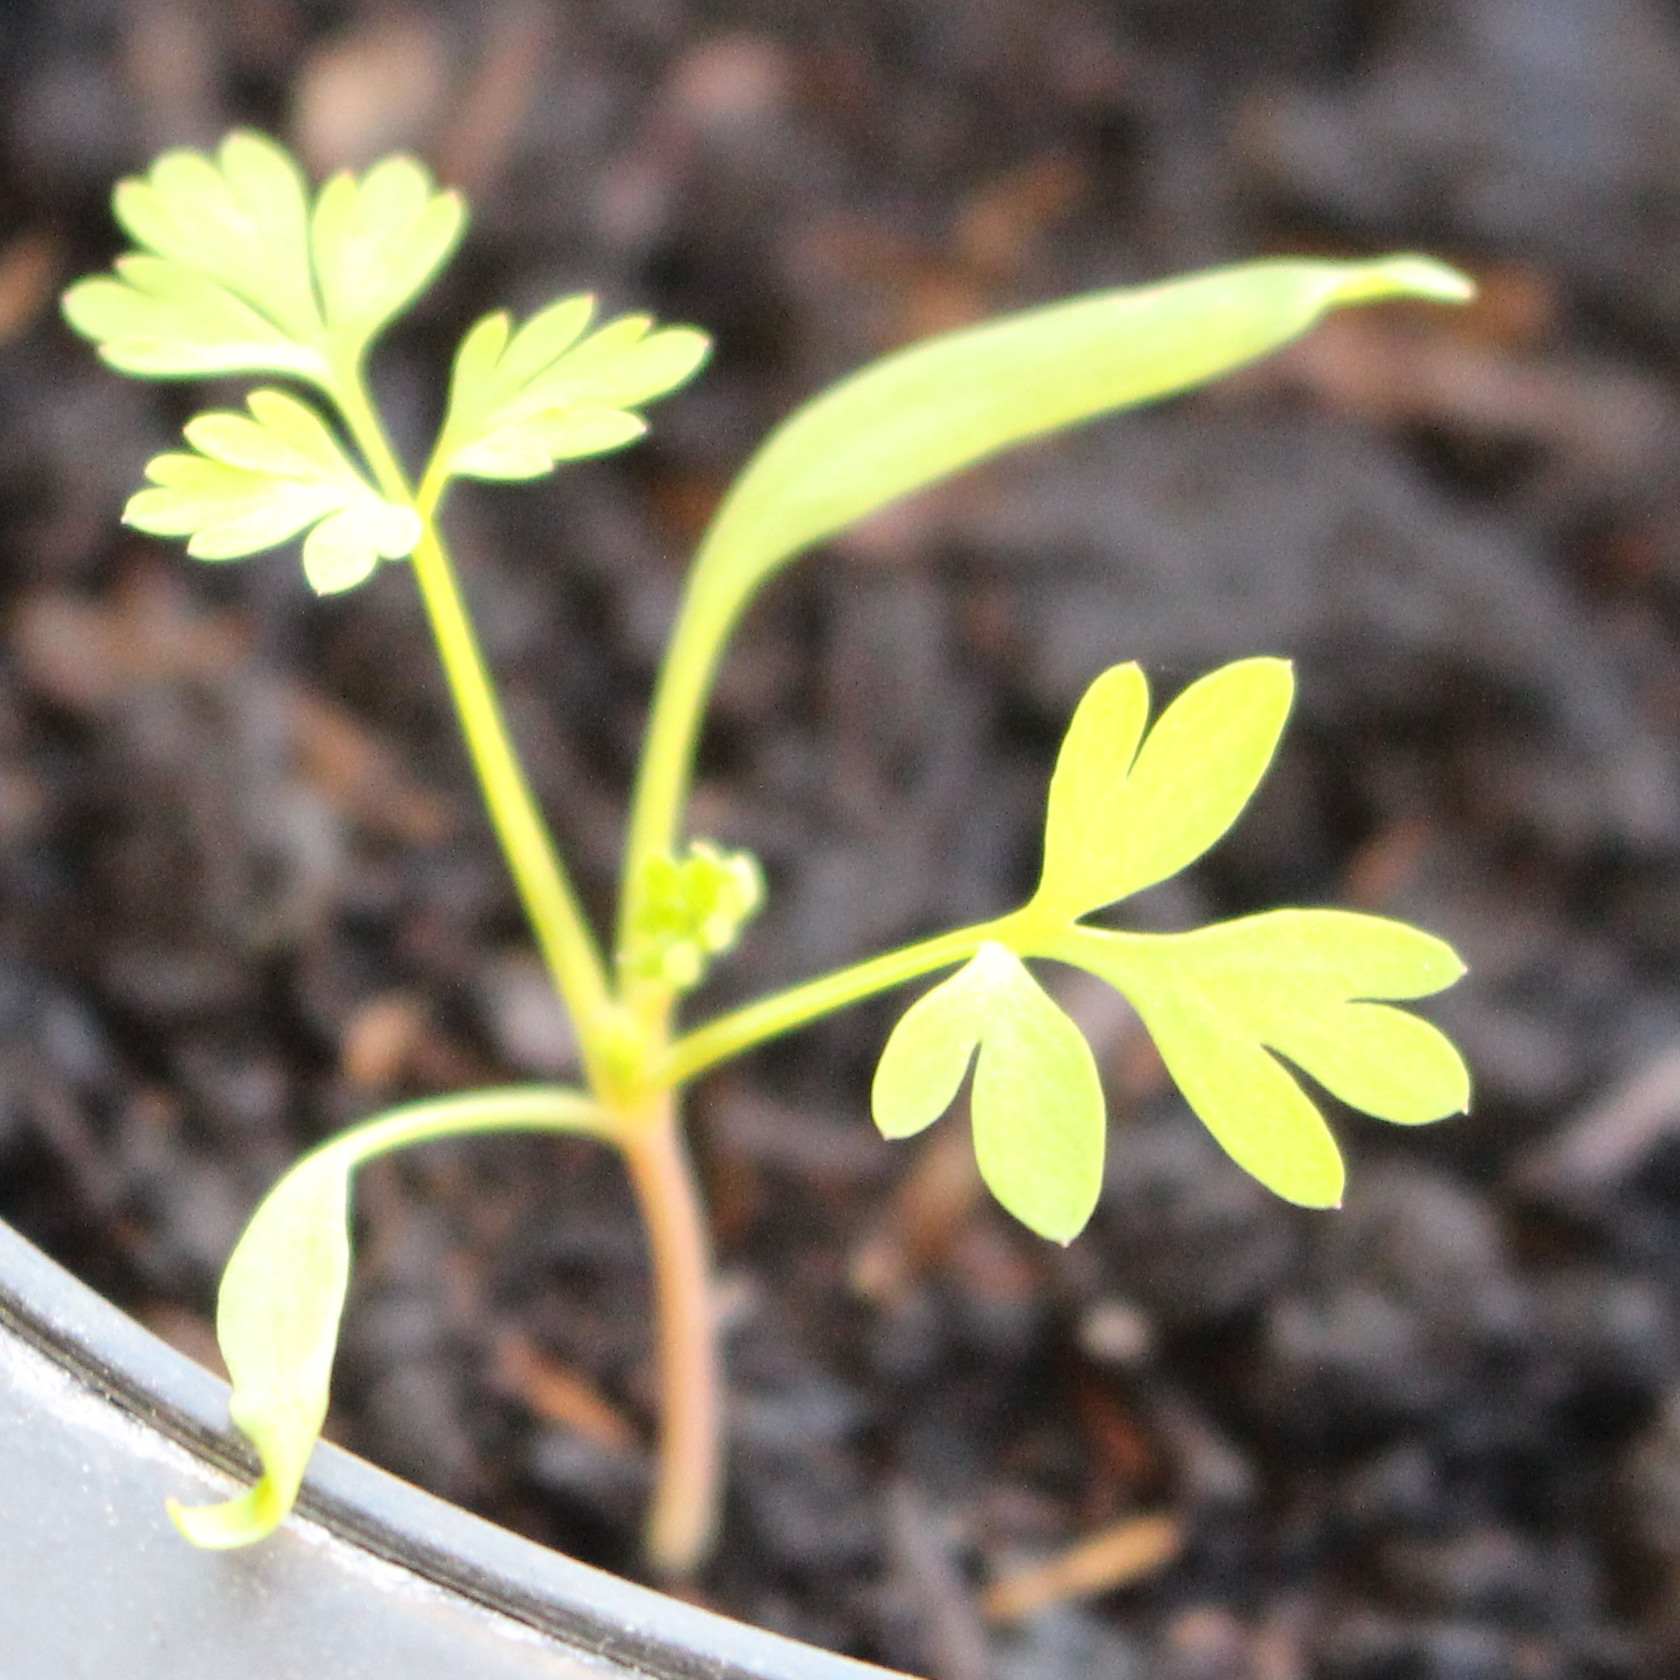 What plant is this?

Fumaria officinalis
